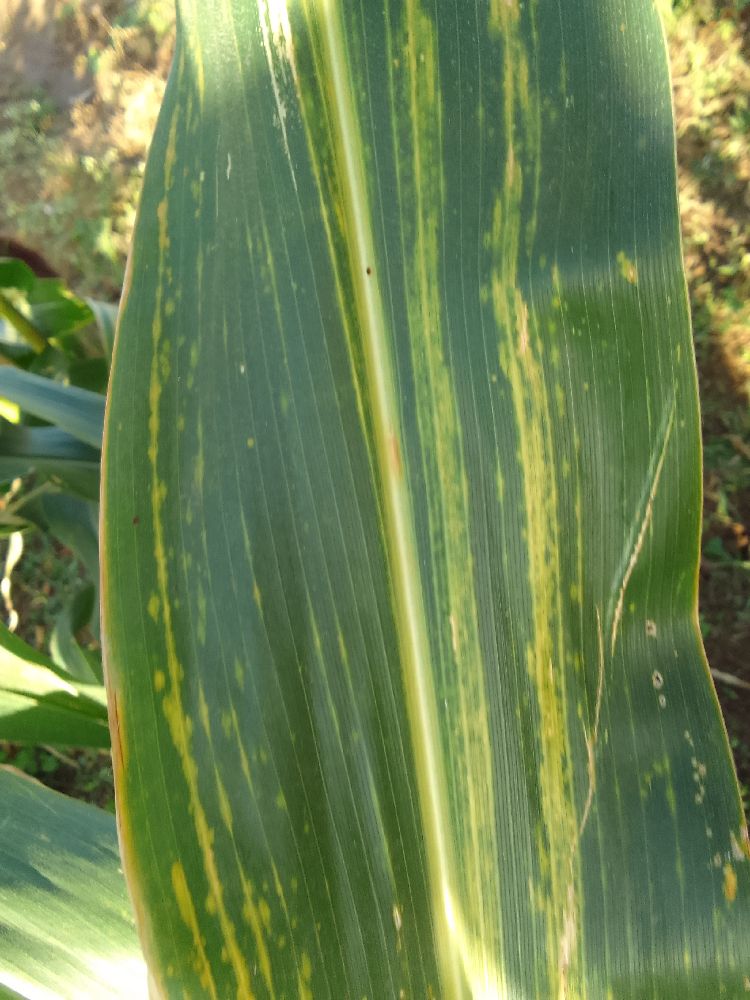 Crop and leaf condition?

maize, maize lethal necrosis
